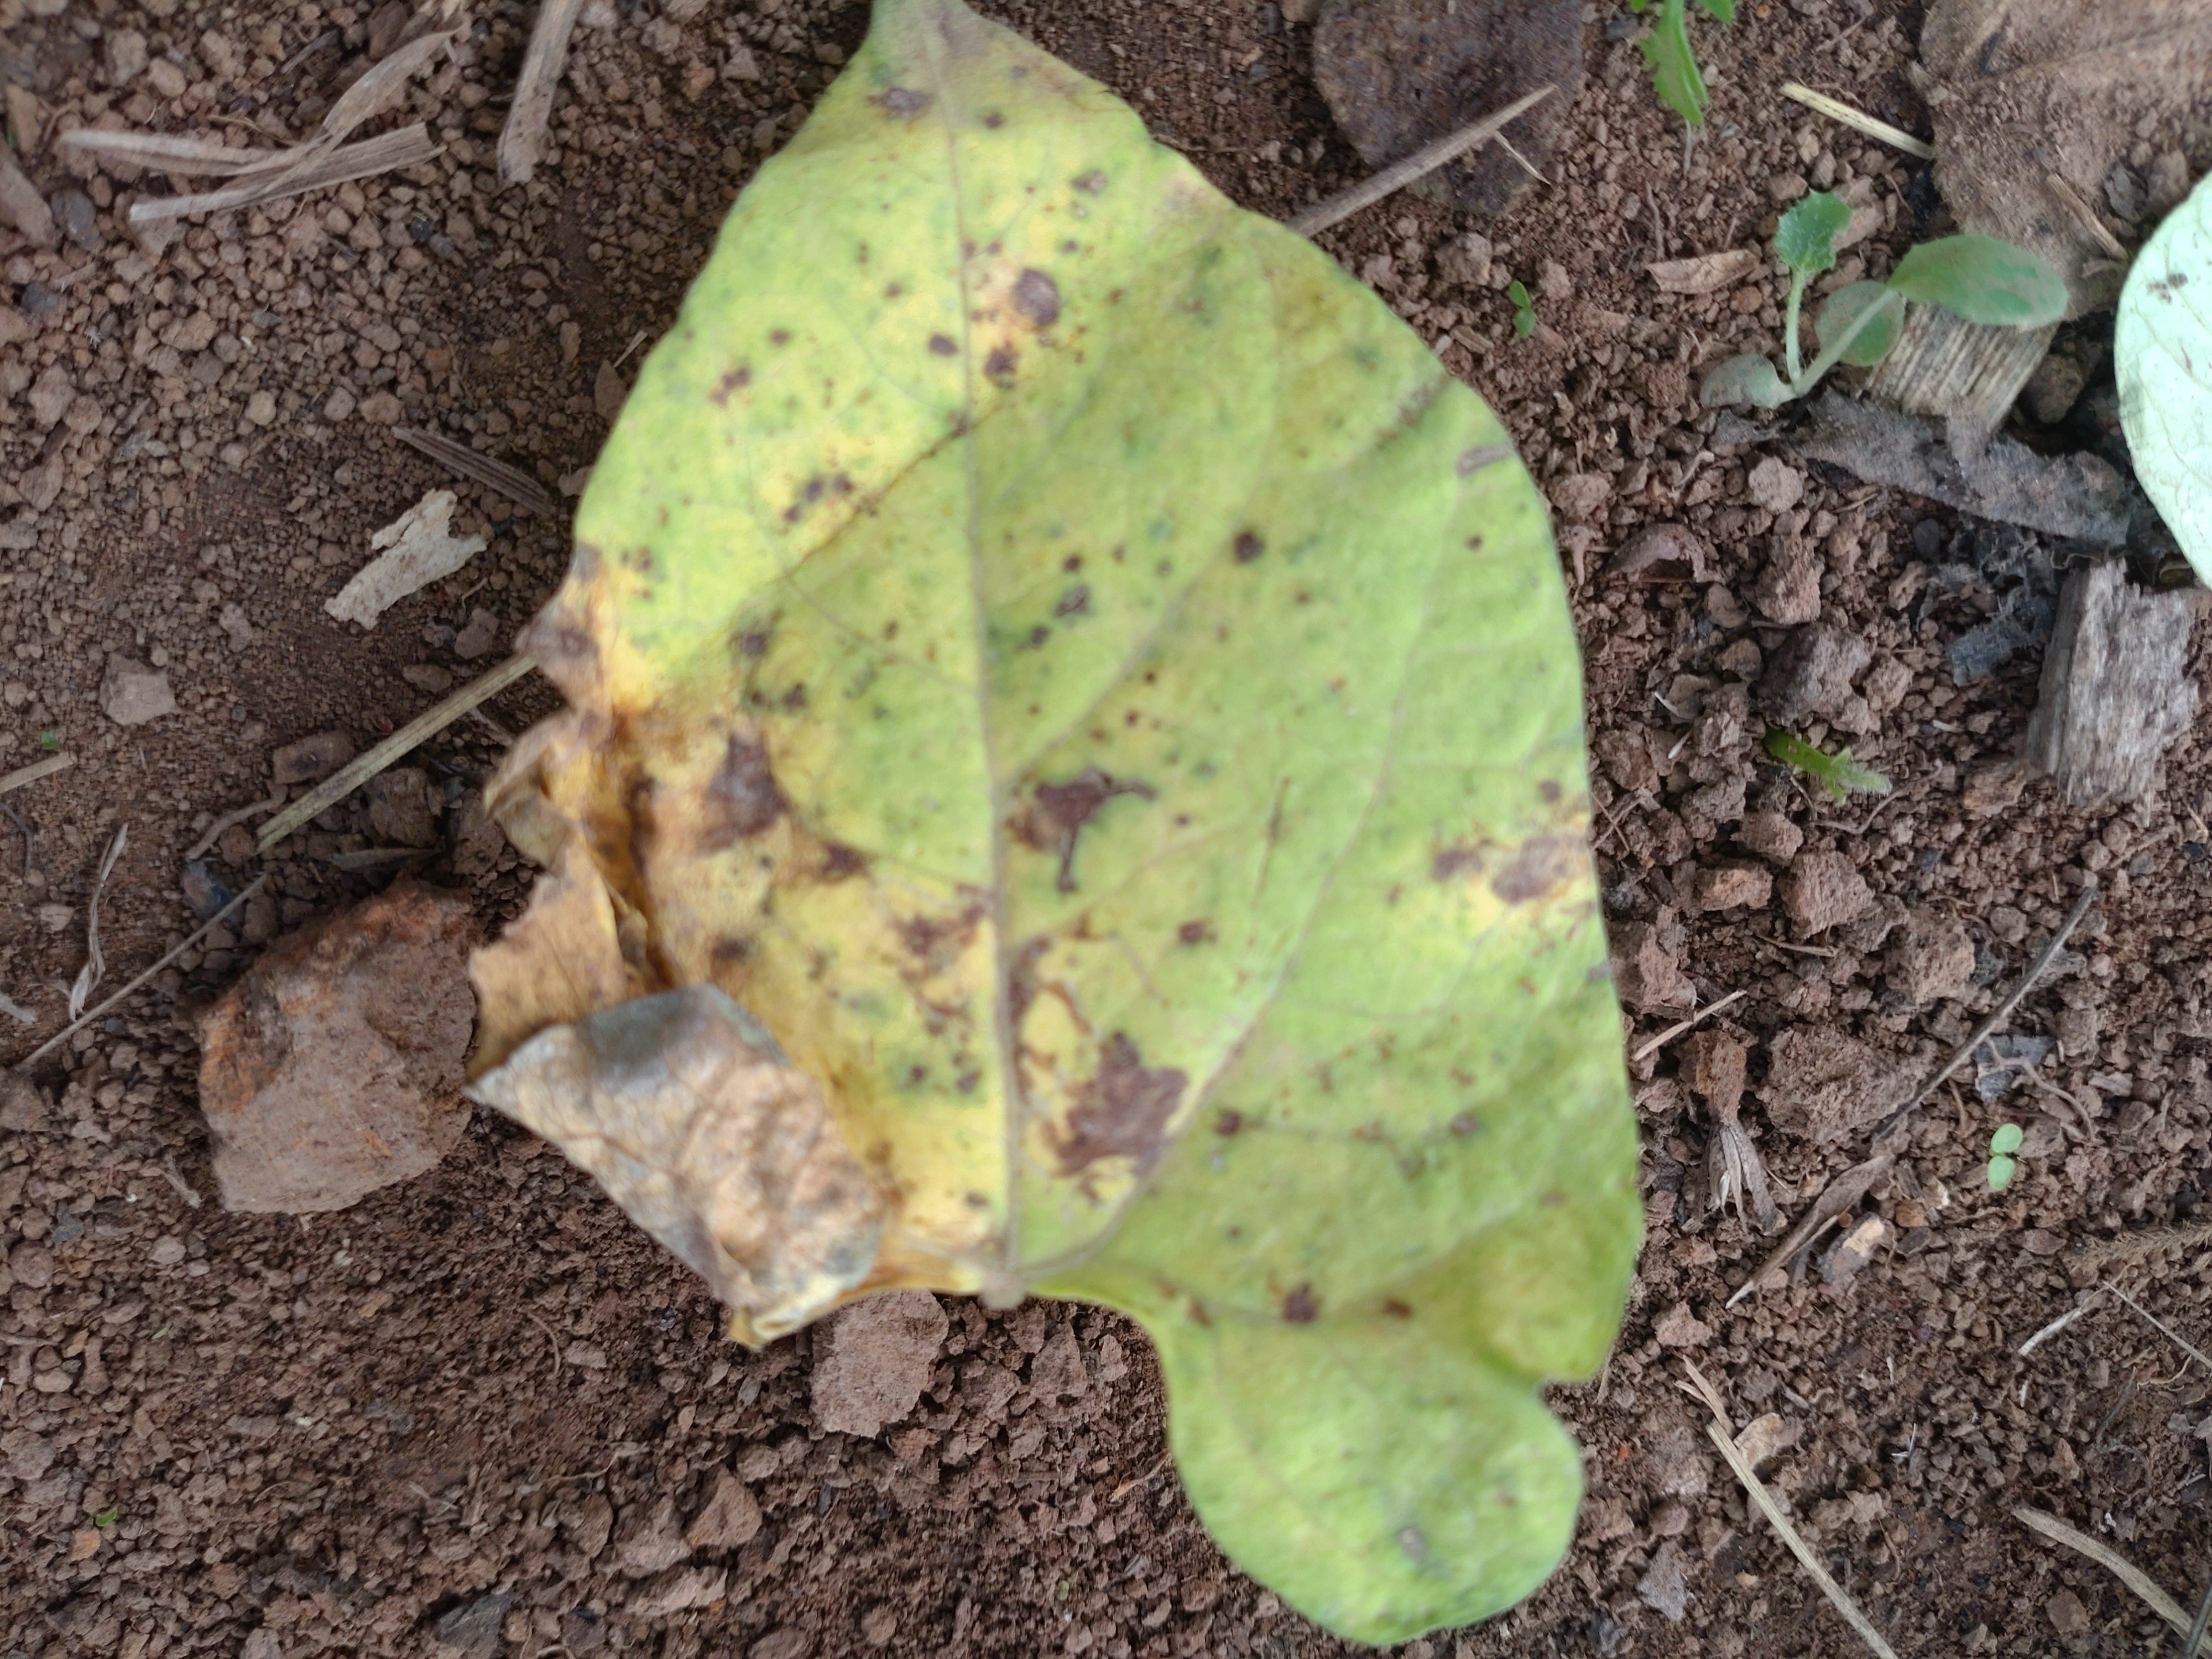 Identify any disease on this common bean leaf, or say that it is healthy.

anthracnose
